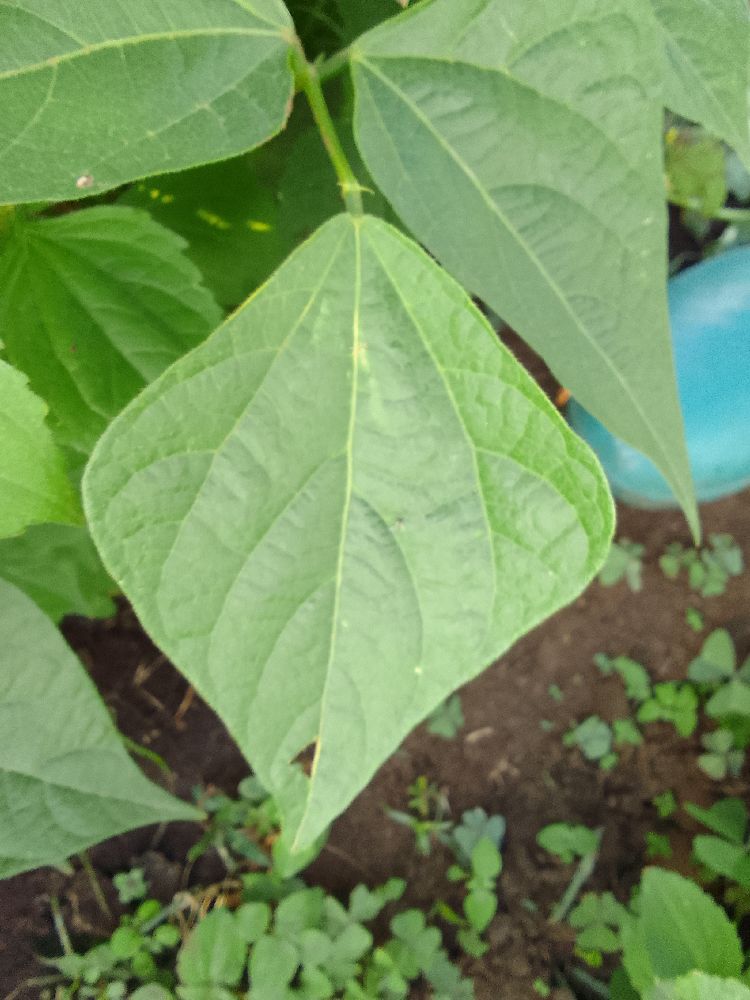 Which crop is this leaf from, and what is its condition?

common bean, healthy
